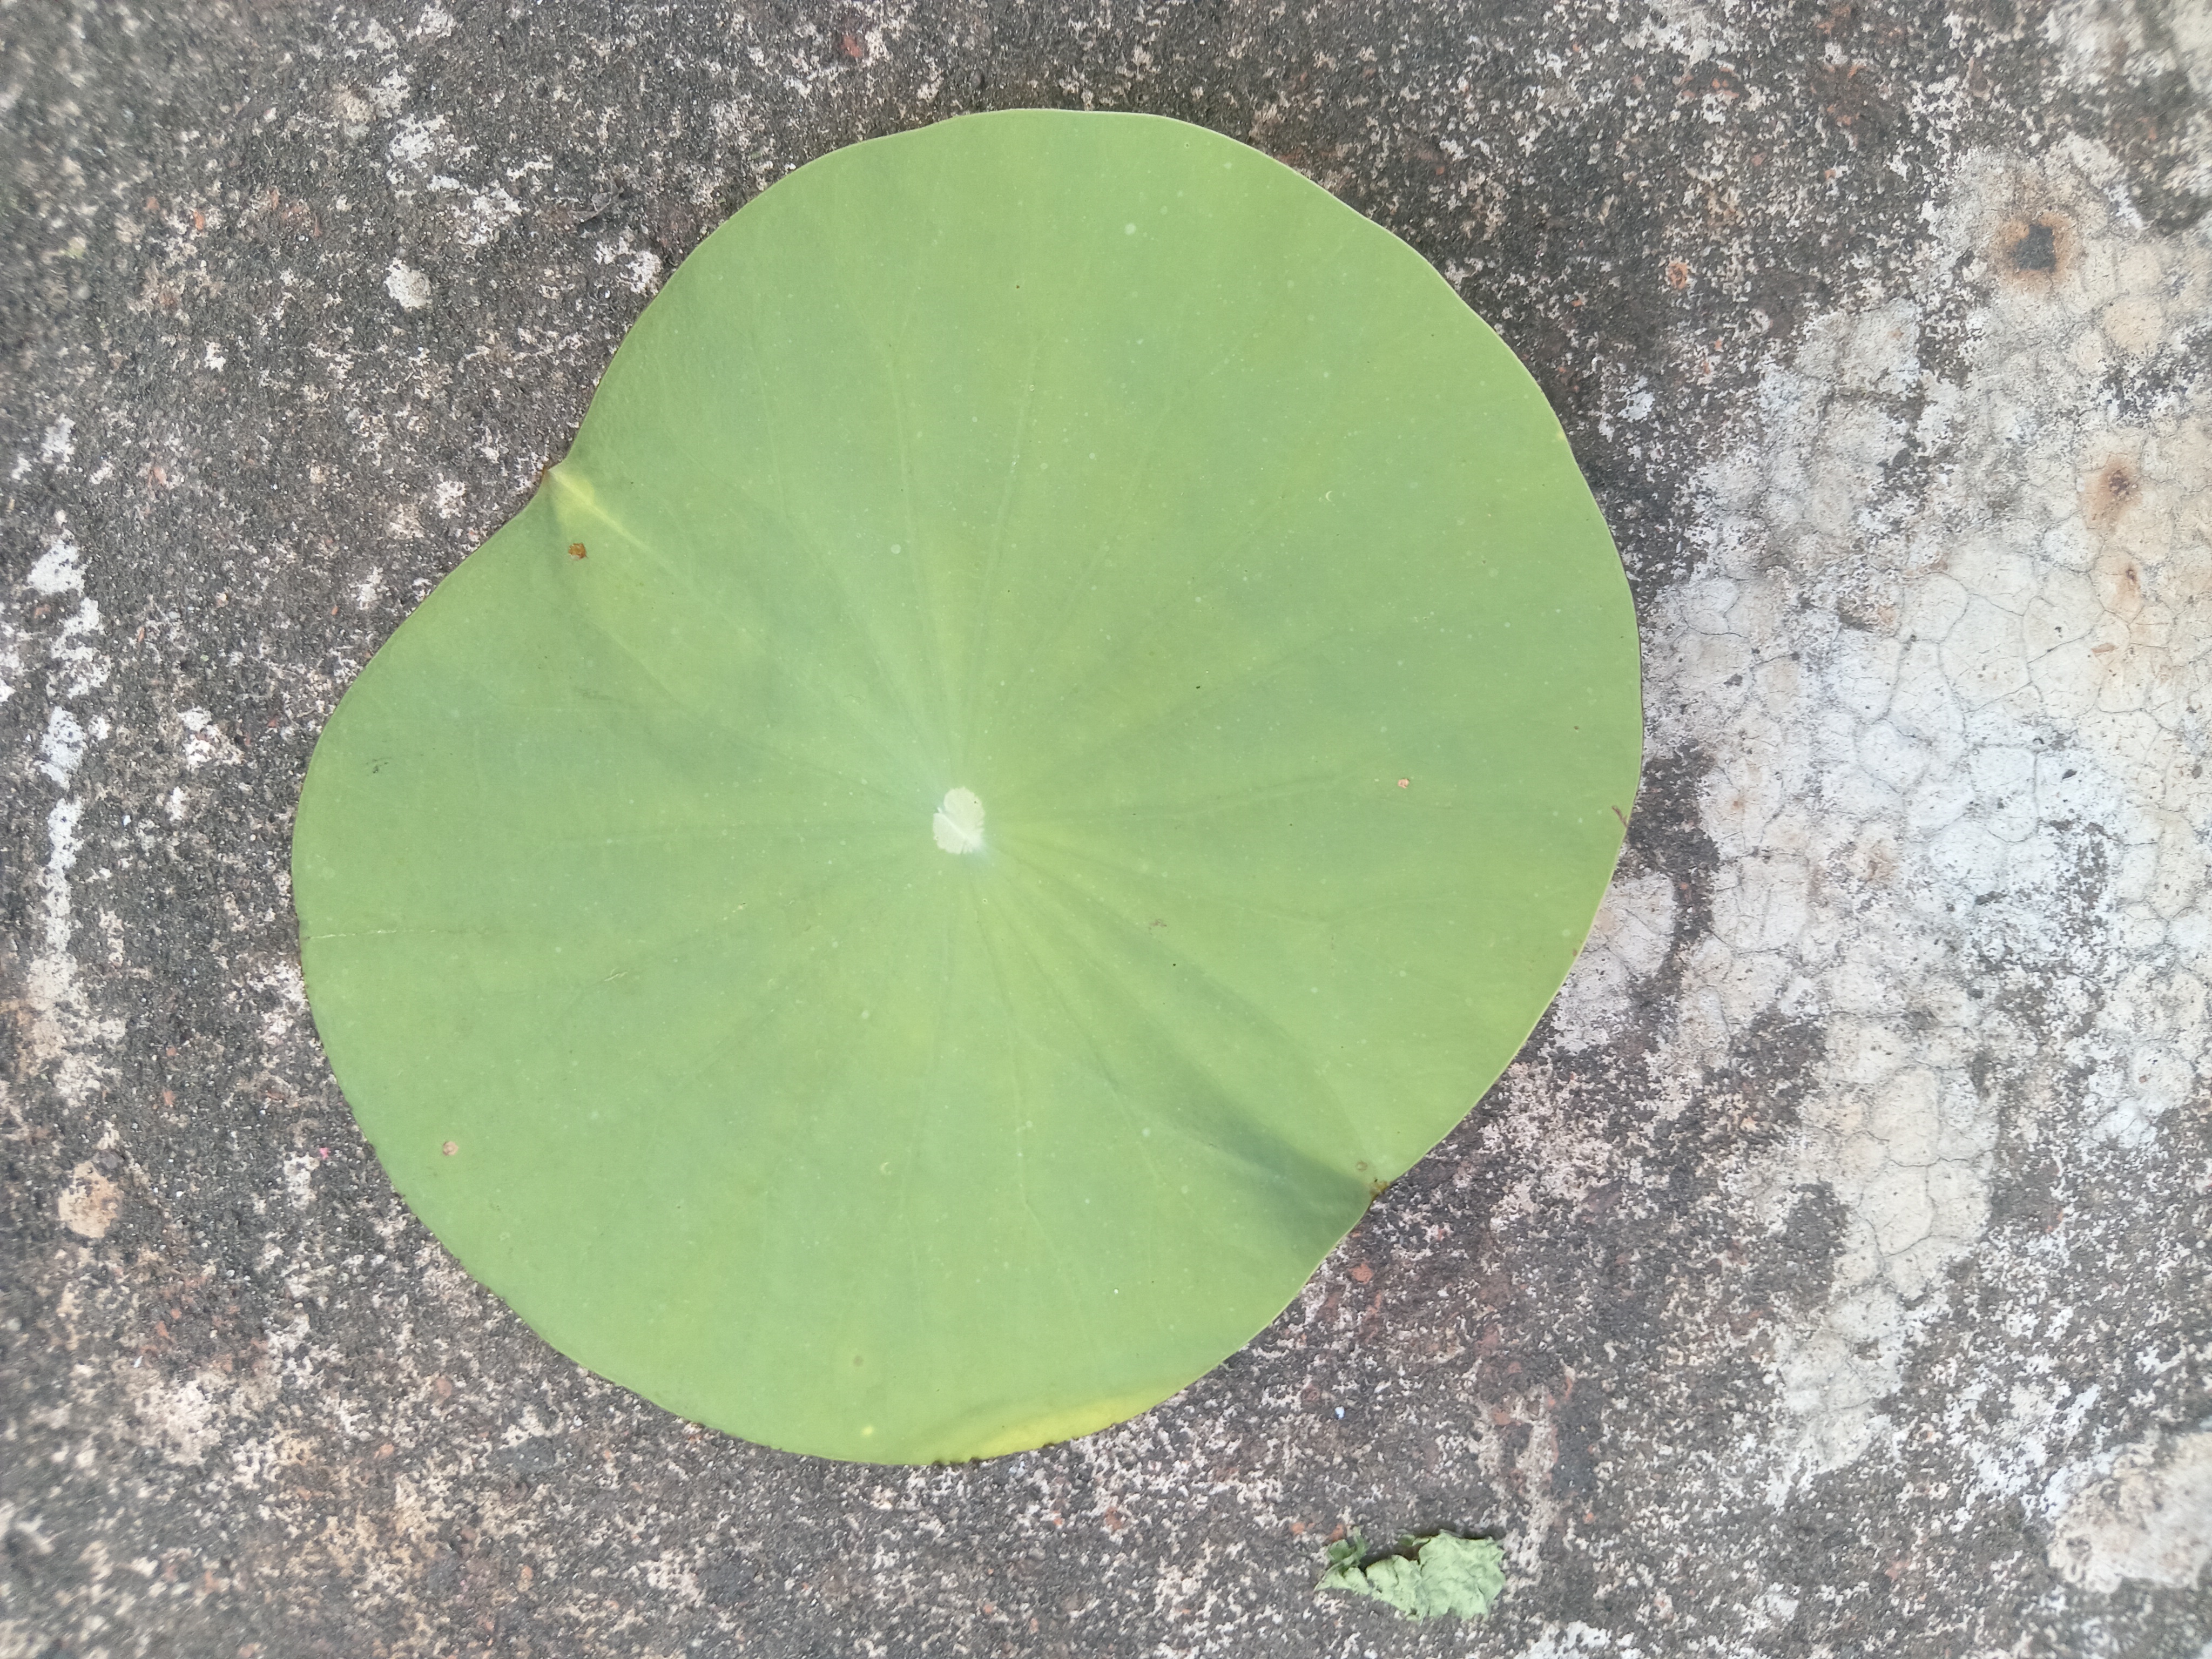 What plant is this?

lotus
